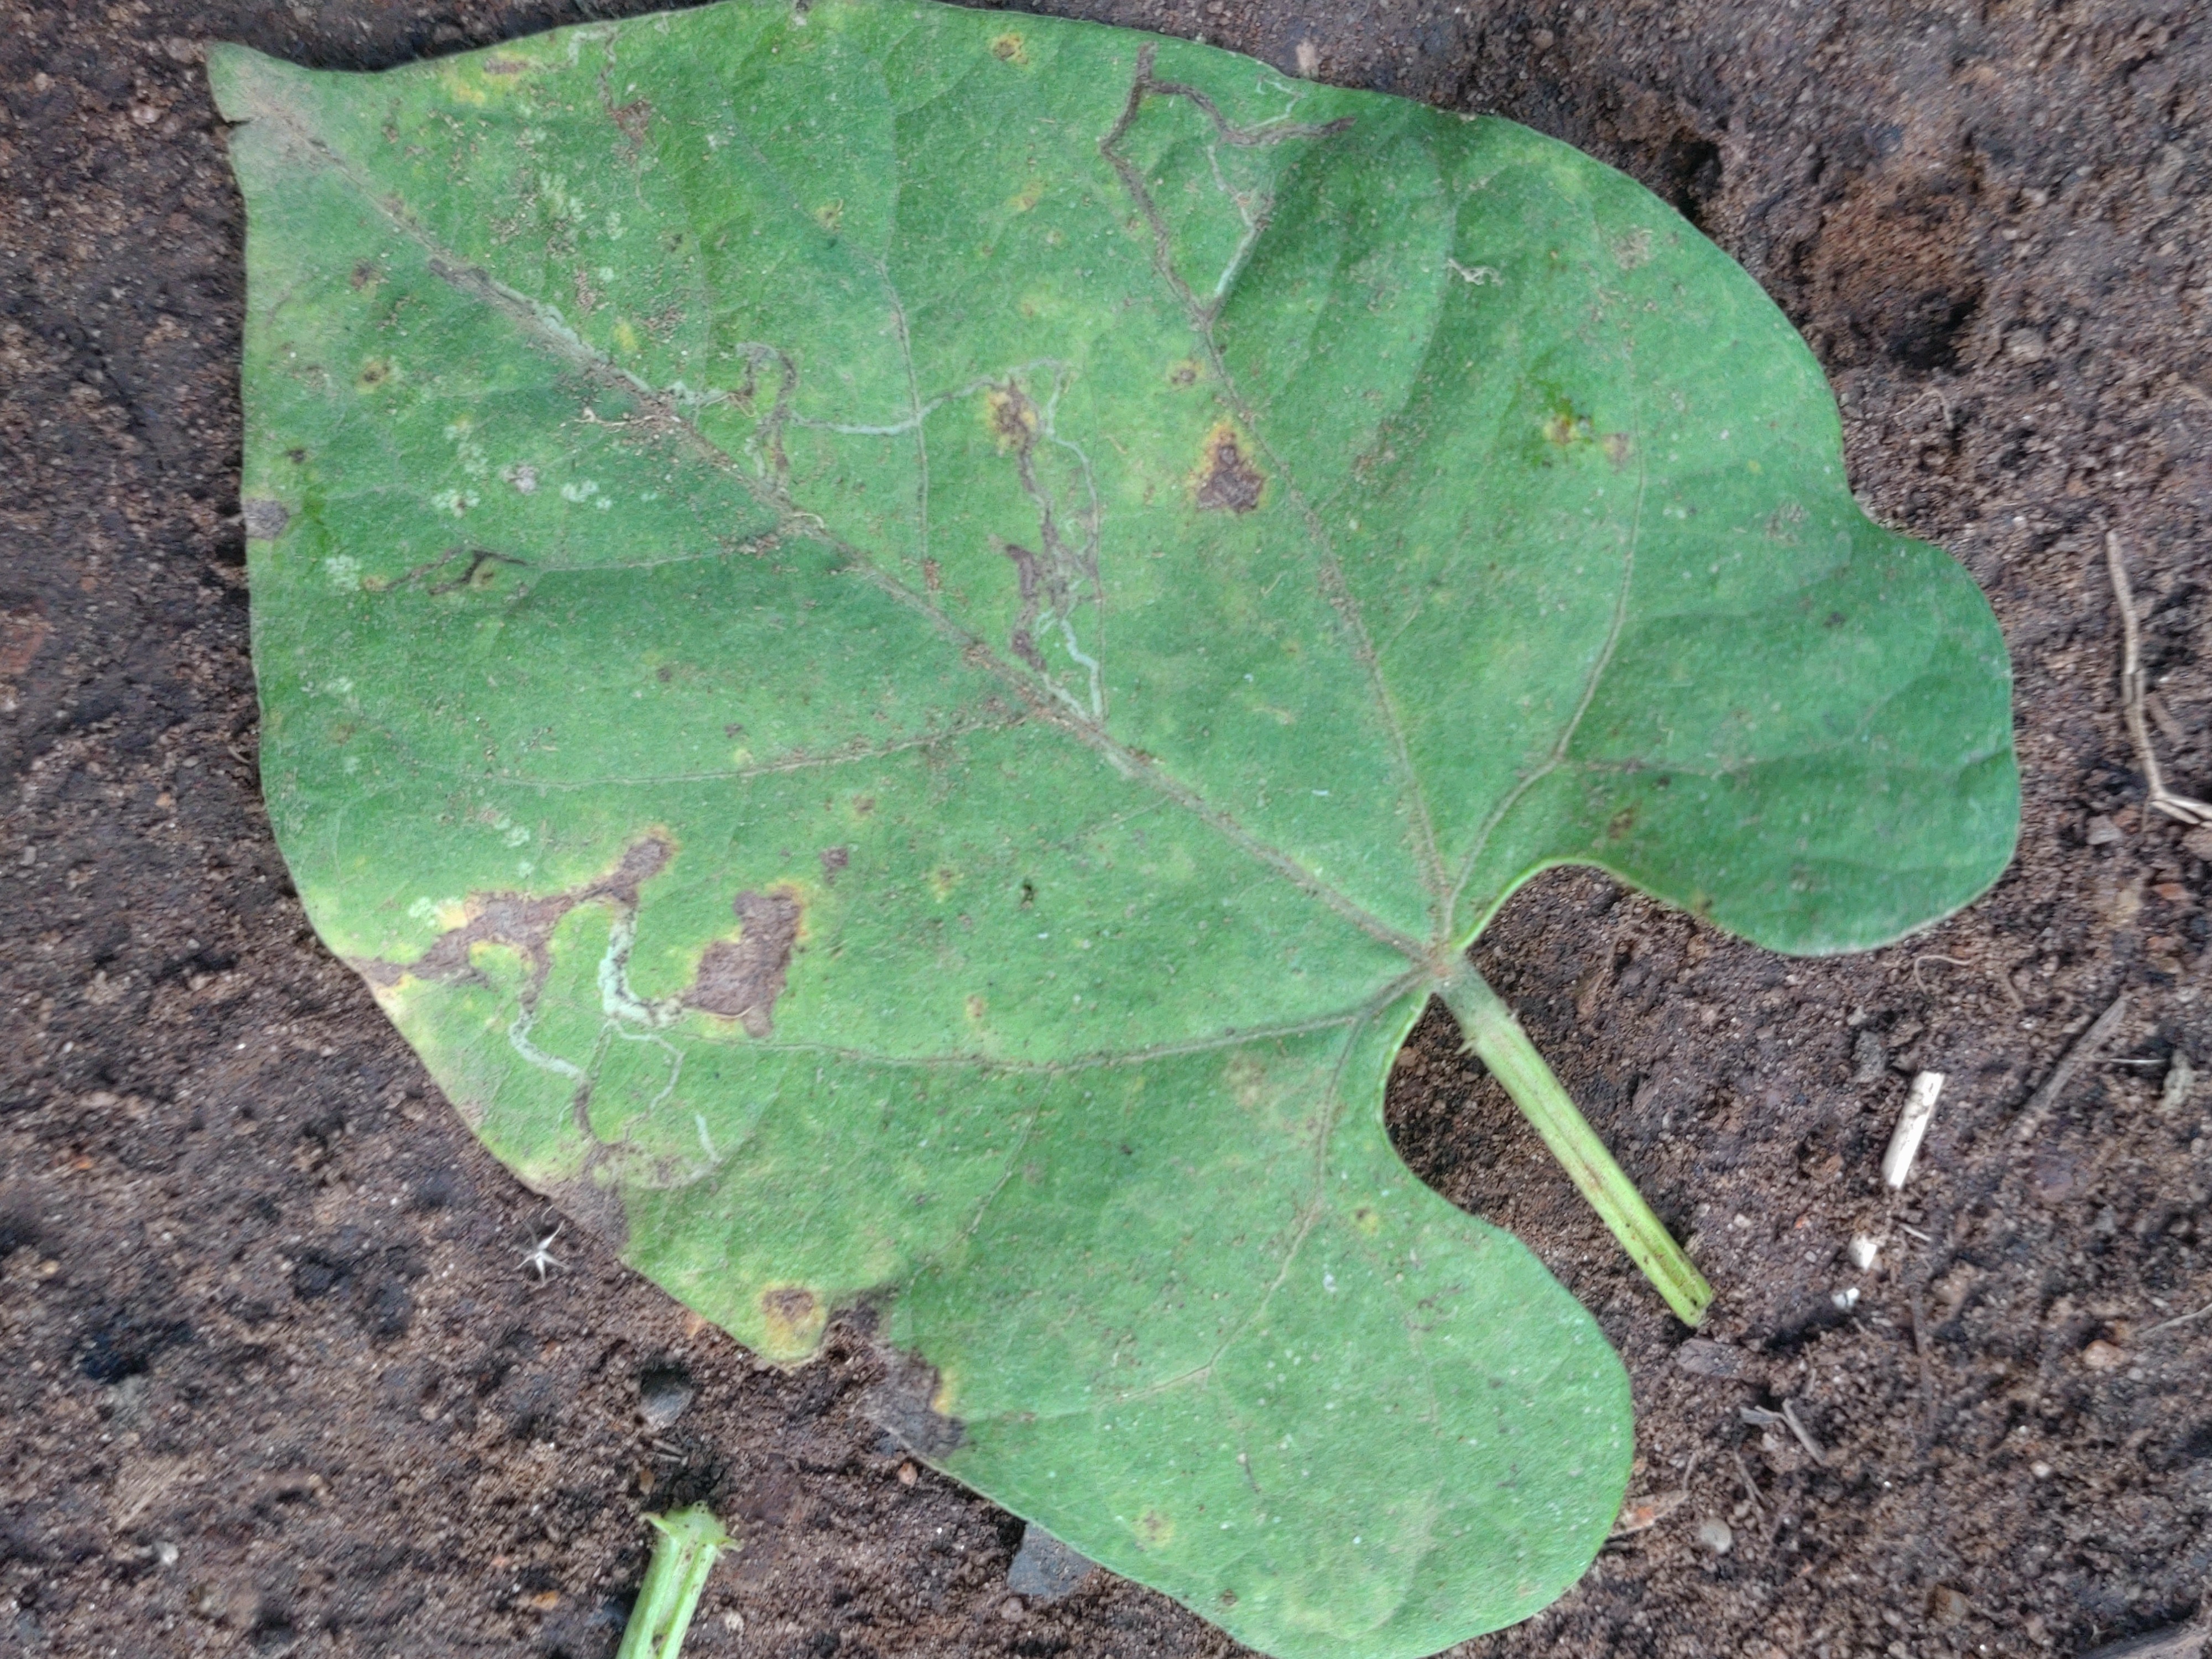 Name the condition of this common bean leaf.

rust
